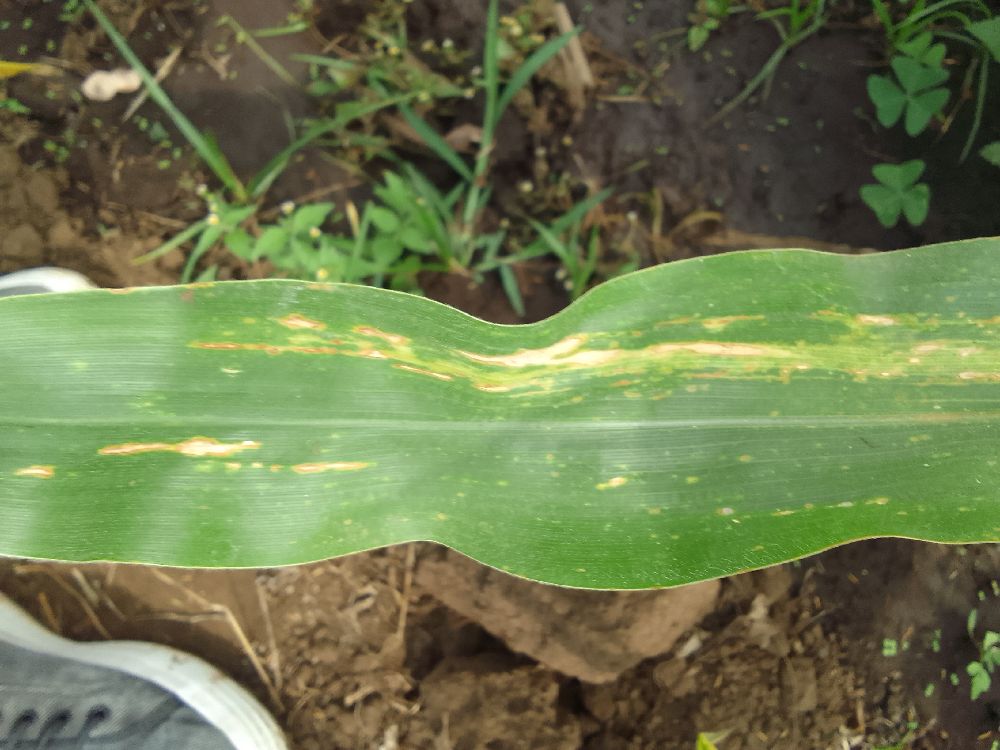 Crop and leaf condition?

maize, maize lethal necrosis
